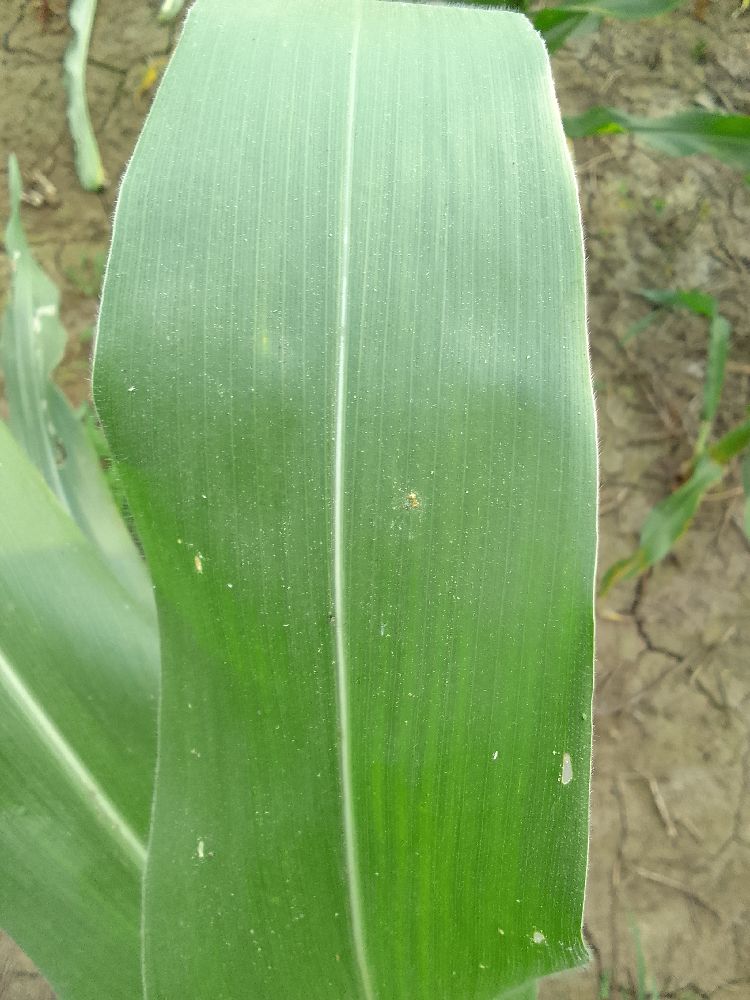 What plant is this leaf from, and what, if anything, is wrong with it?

maize, healthy
